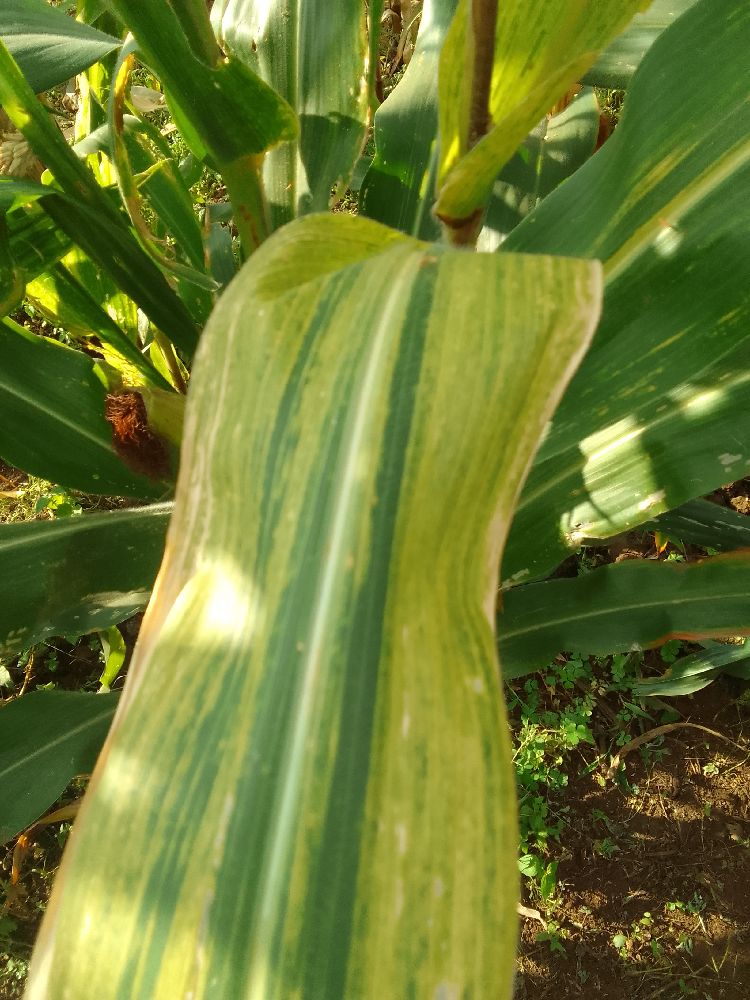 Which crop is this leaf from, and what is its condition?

maize, maize lethal necrosis
